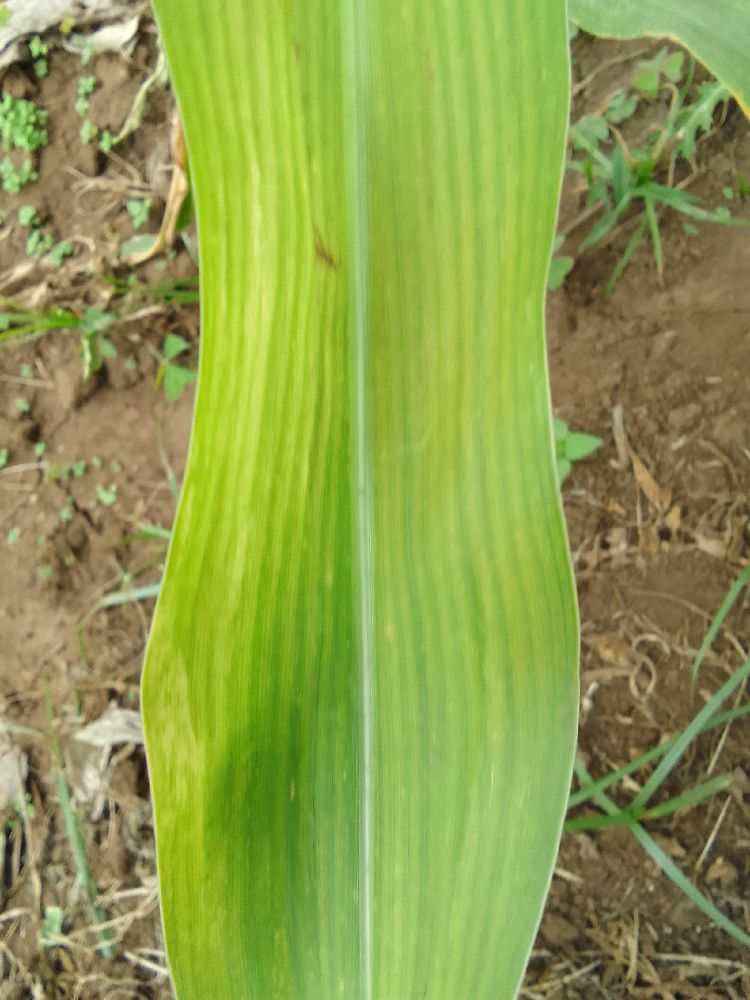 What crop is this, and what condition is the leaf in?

maize, maize lethal necrosis
